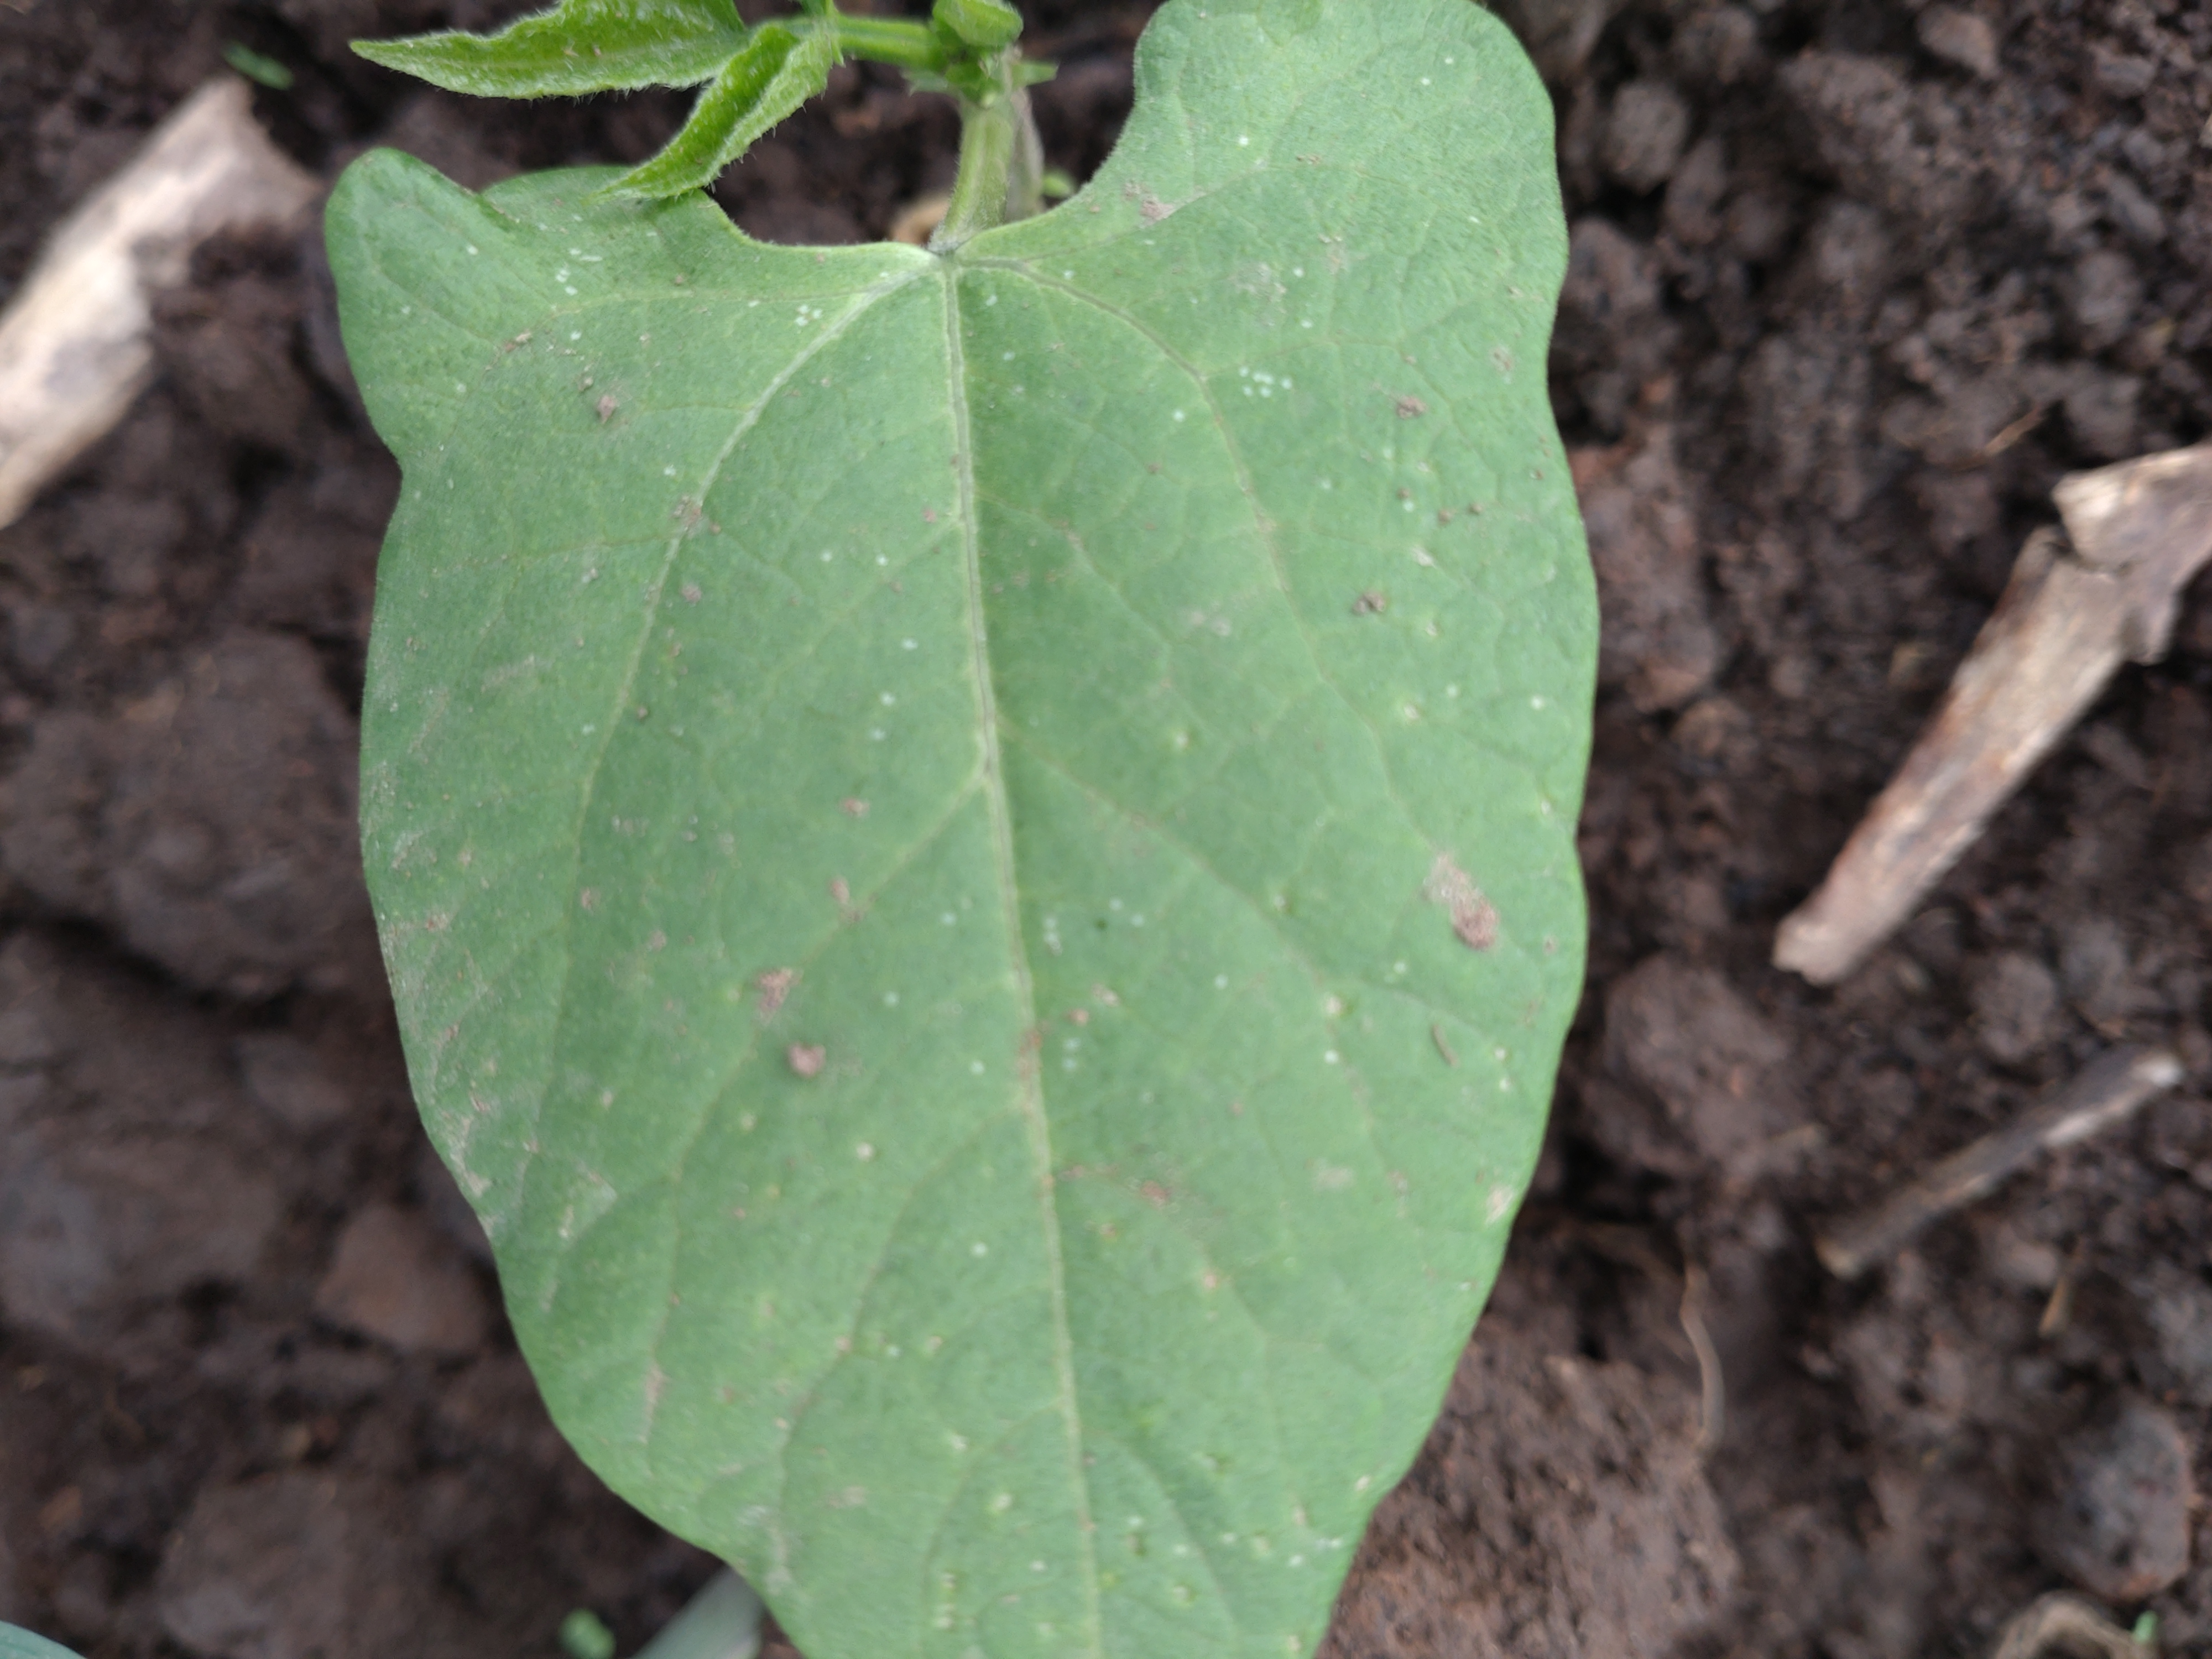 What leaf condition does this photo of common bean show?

healthy
